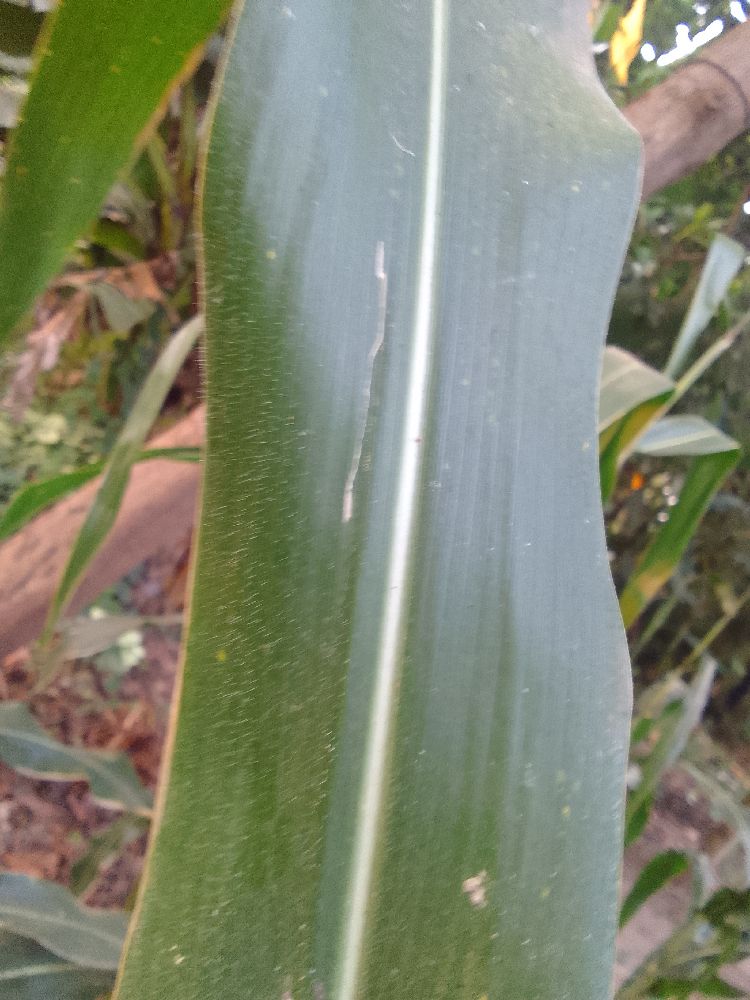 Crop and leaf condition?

maize, healthy
